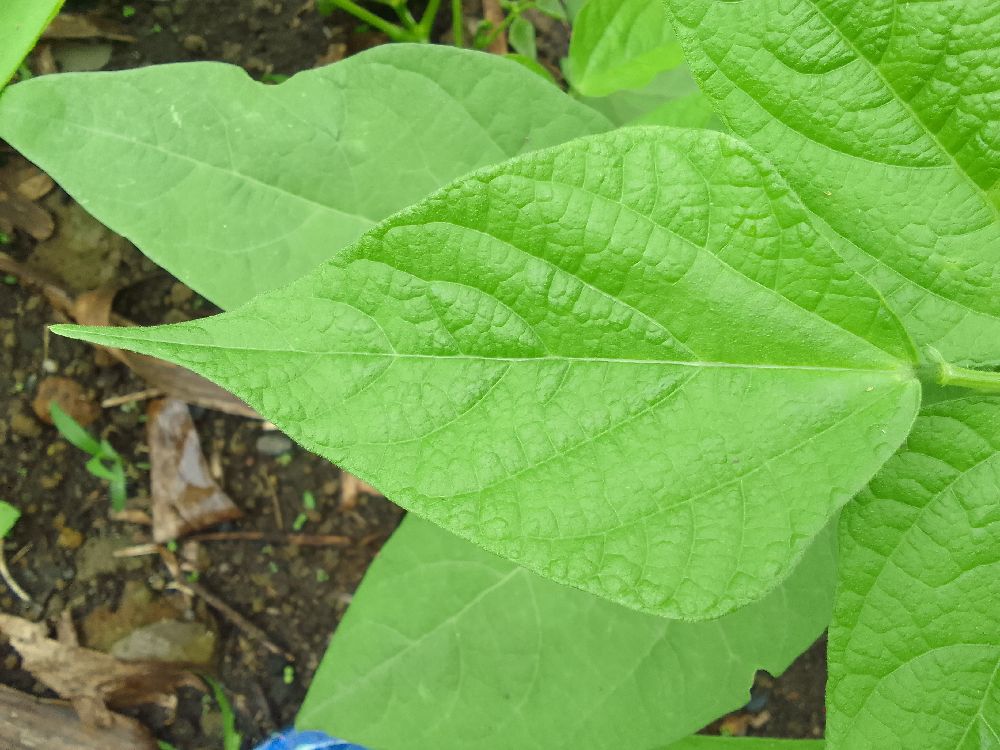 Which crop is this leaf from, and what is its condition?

common bean, healthy
